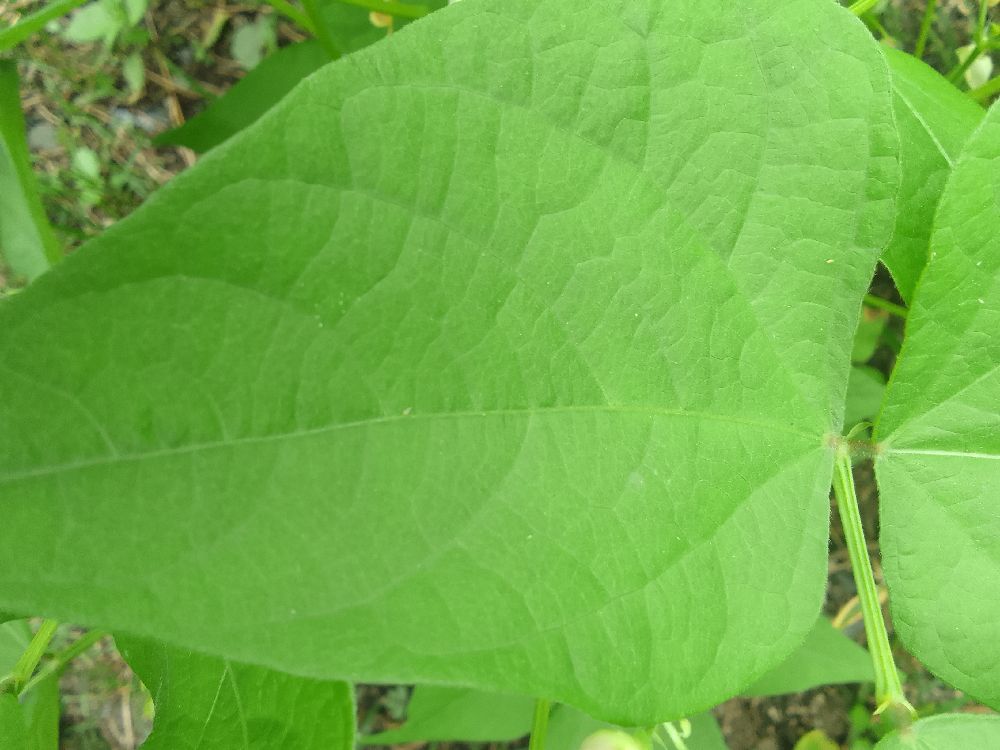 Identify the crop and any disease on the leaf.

common bean, healthy
